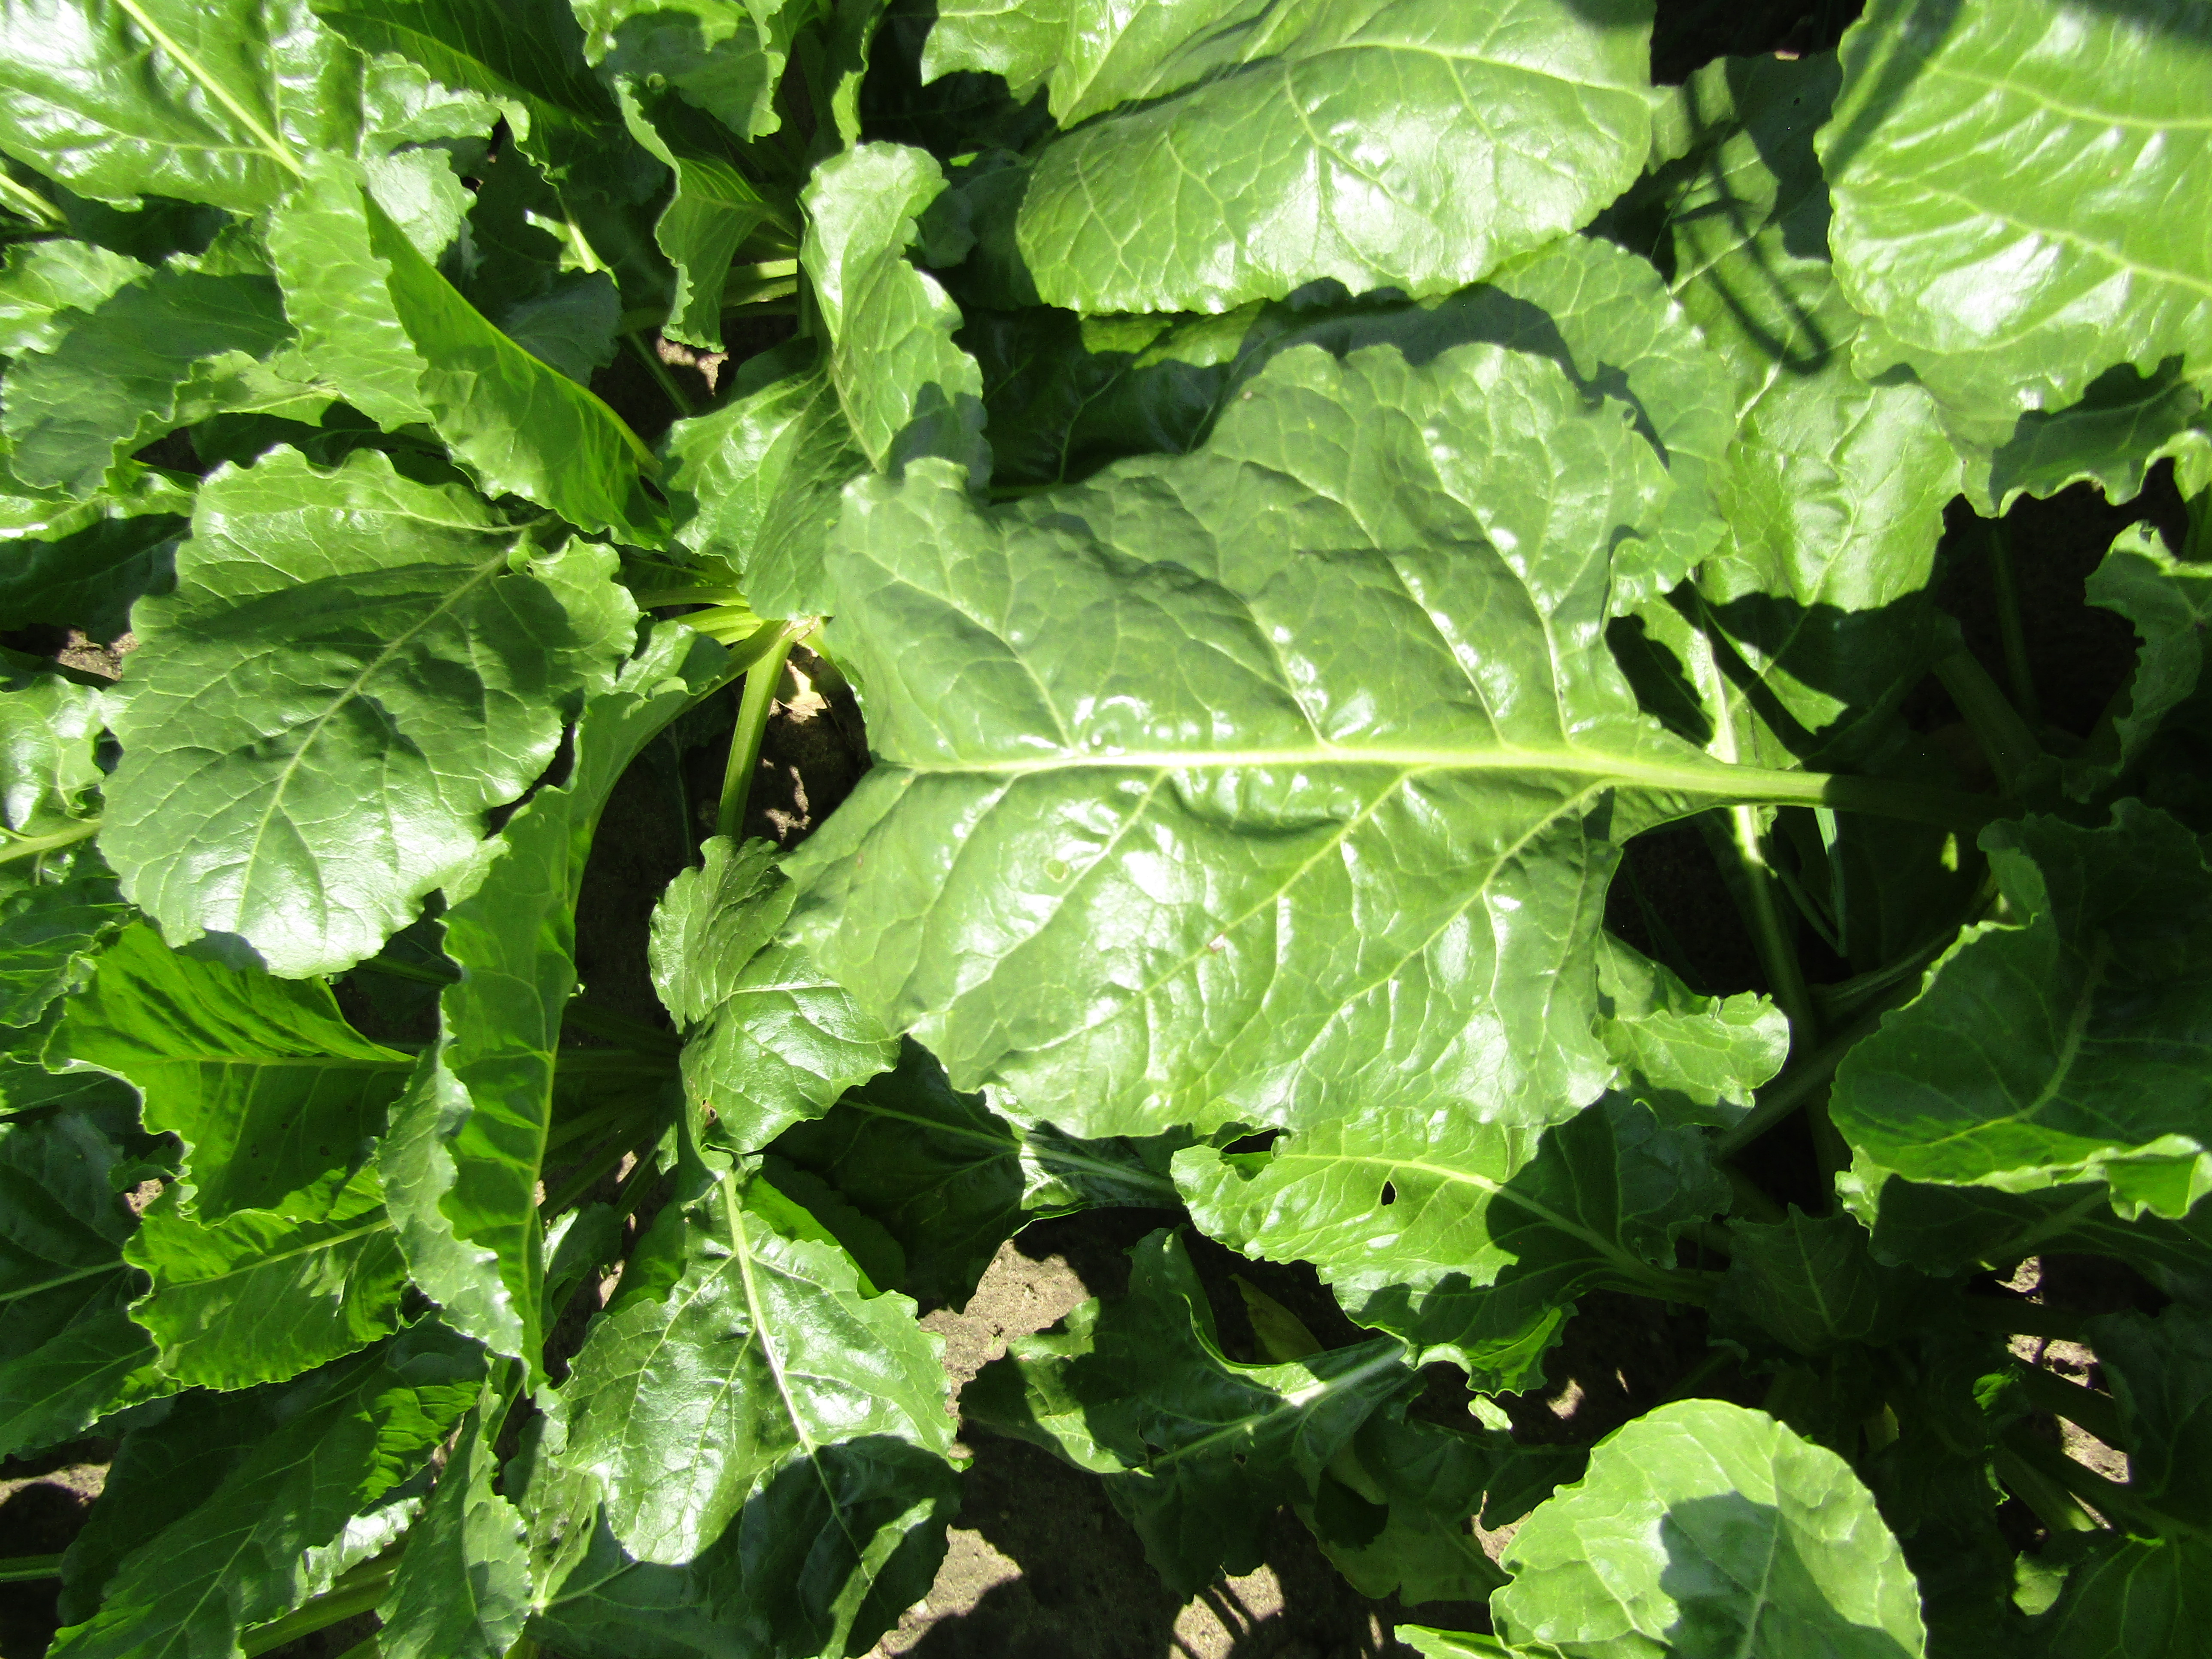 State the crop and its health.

beet, cercospora
